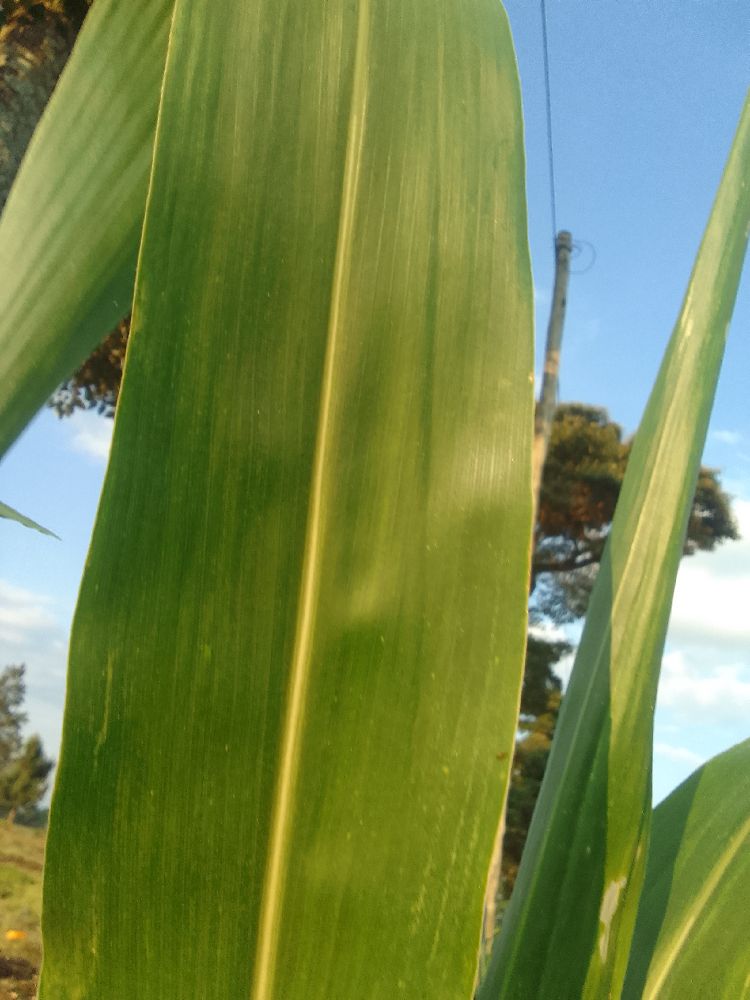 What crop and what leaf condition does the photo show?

maize, healthy
